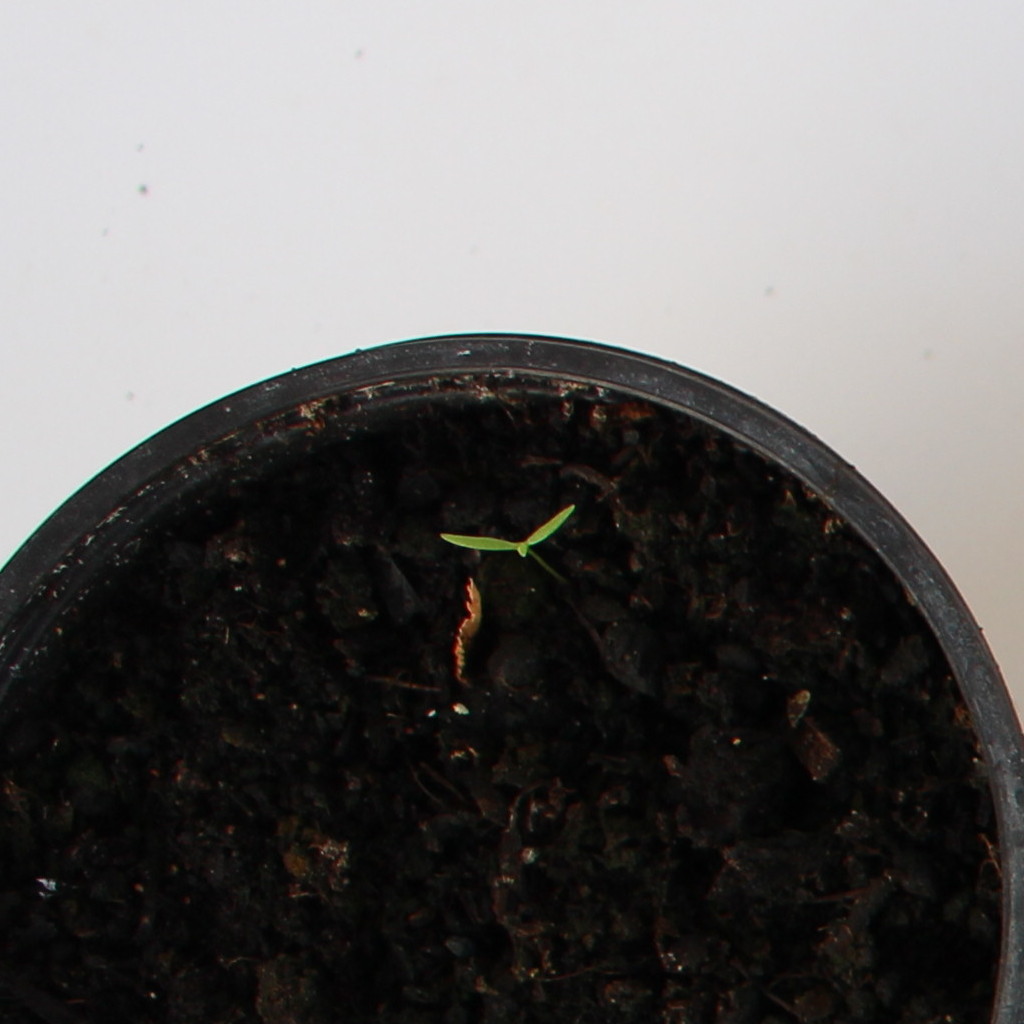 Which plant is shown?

Papaver rhoeas
